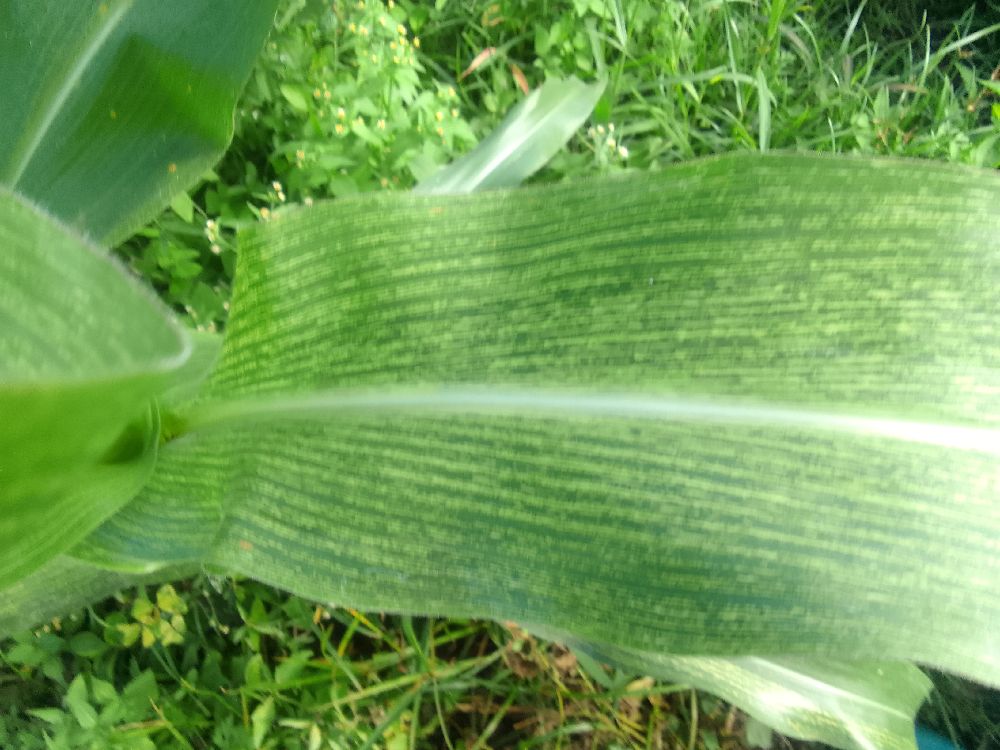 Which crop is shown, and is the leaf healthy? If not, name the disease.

maize, maize streak virus
